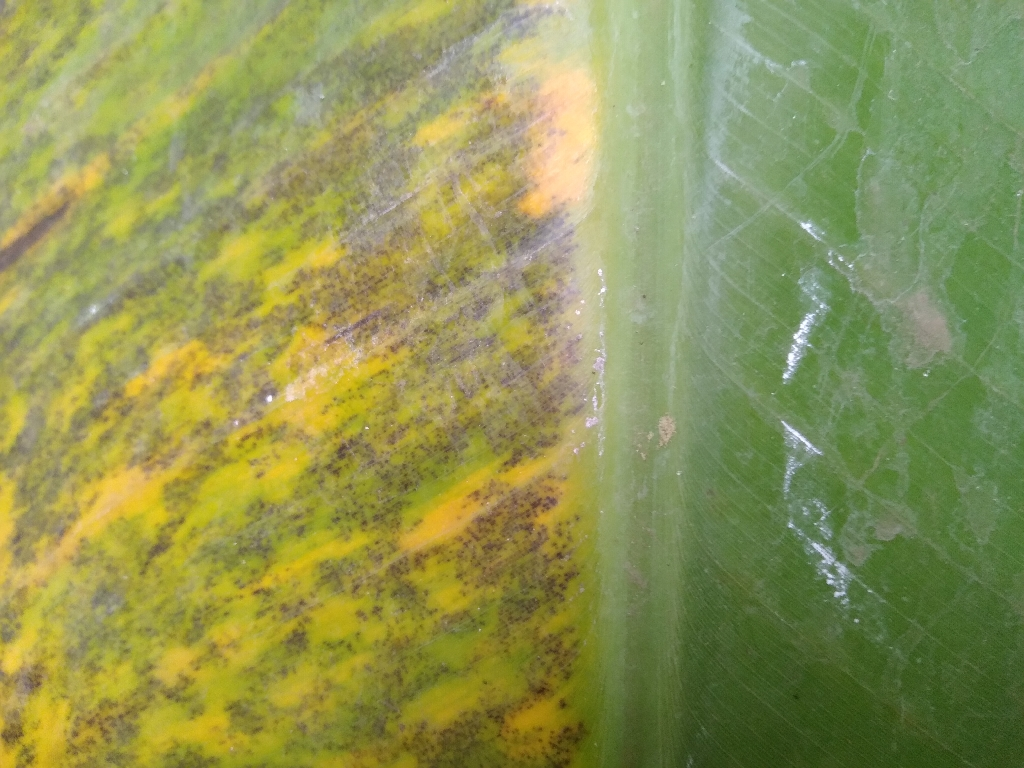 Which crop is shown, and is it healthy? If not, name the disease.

banana, black sigatoka
